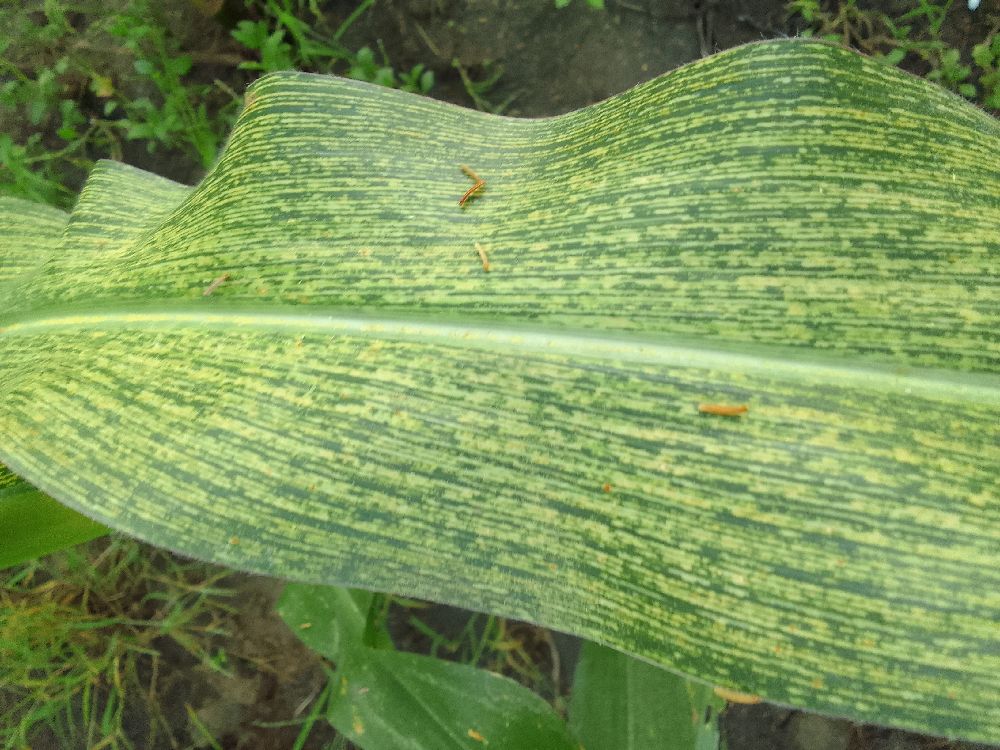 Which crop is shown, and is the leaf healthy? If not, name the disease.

maize, maize streak virus
